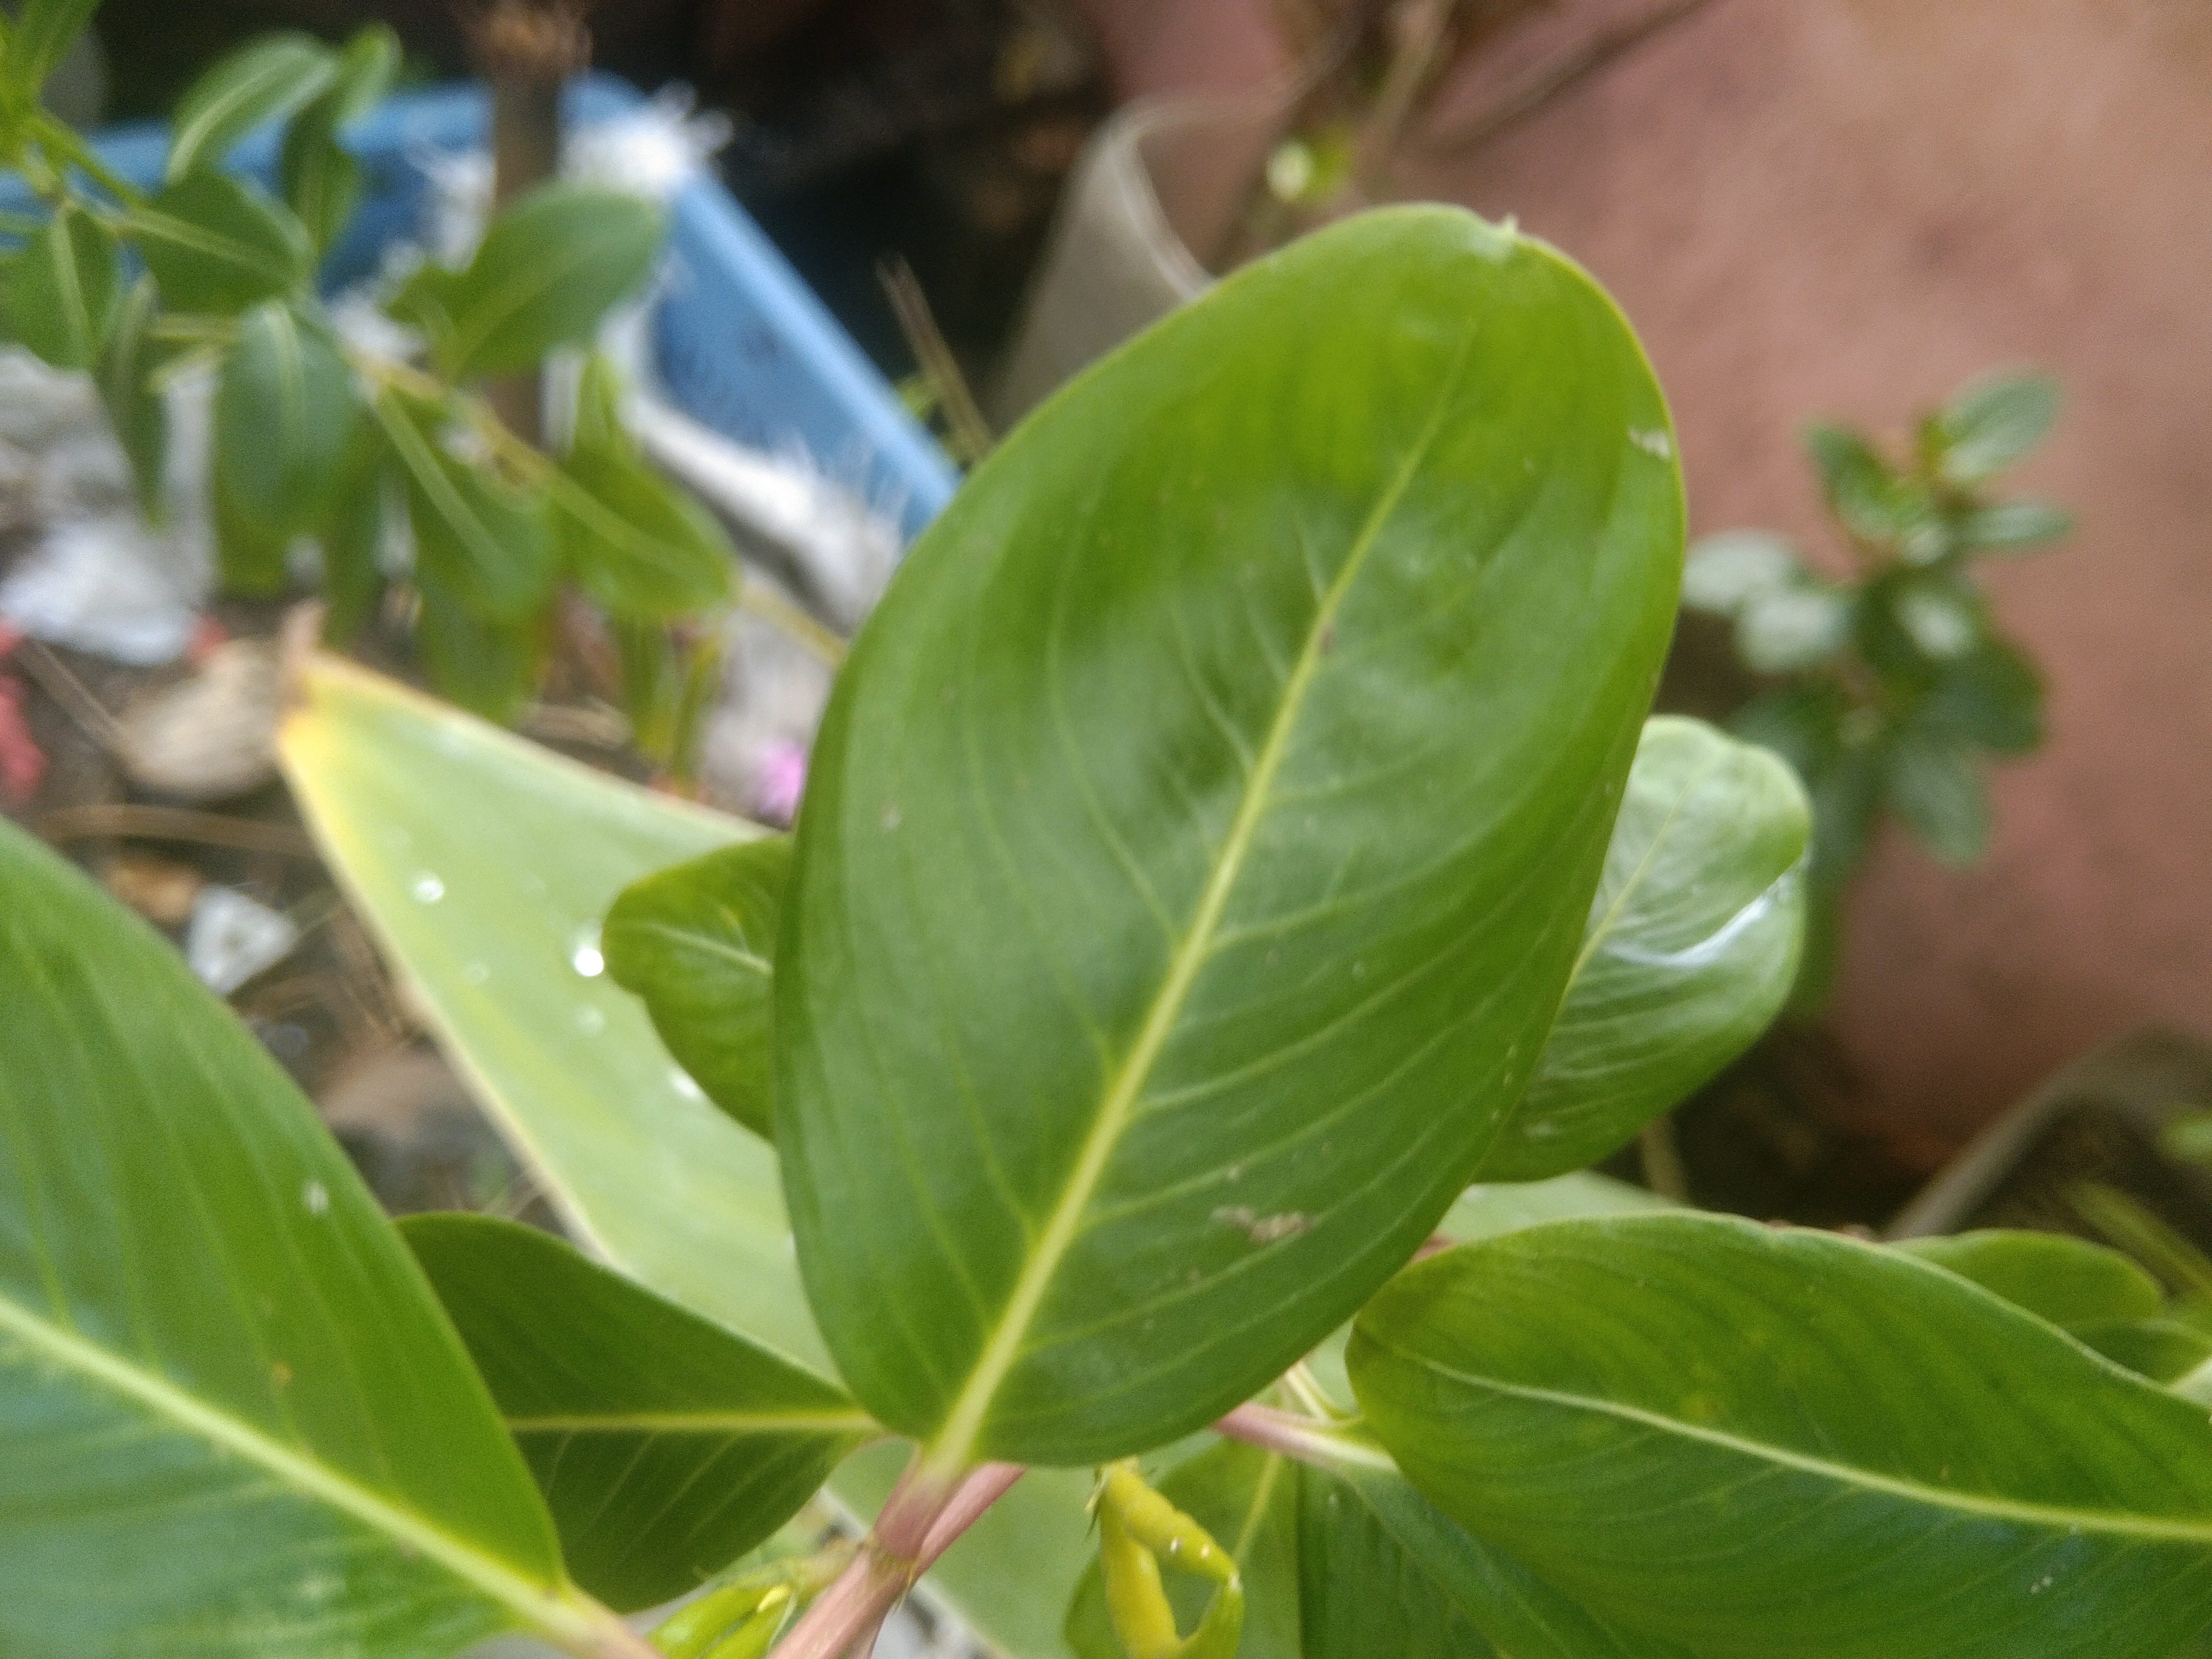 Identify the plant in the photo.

rose periwinkle
